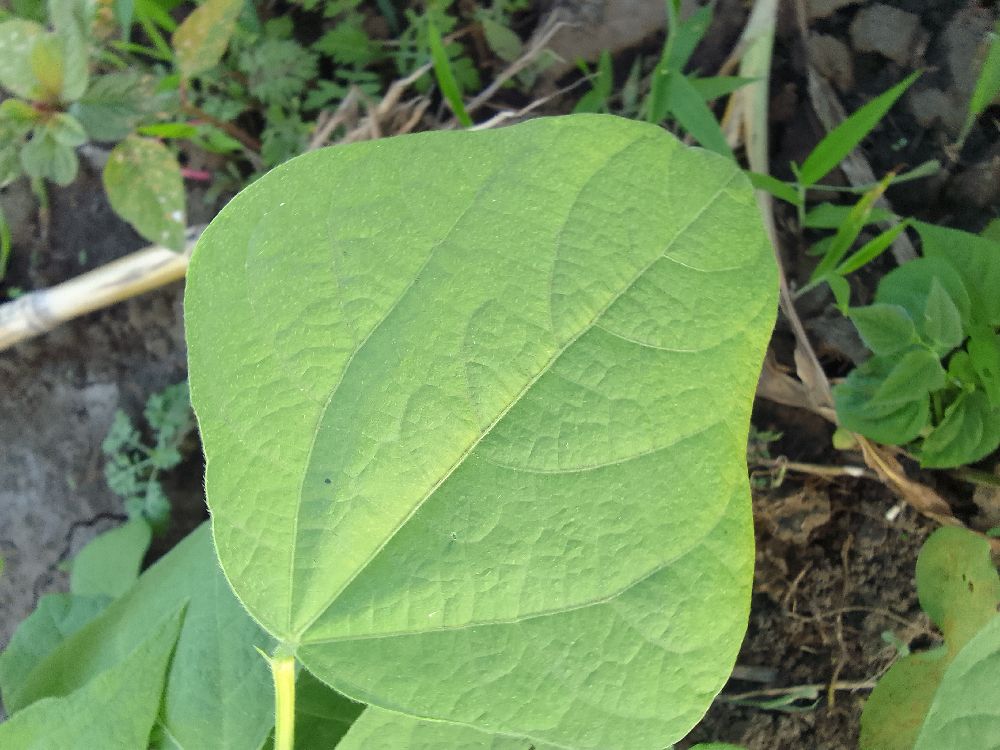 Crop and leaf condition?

common bean, healthy
